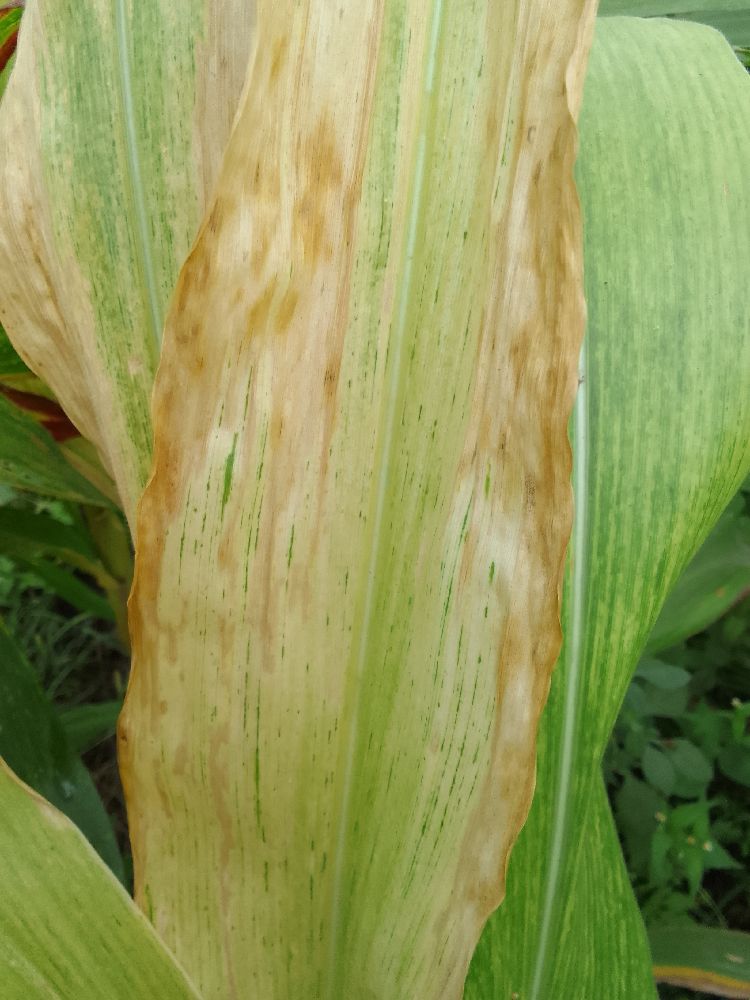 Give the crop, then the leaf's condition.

maize, maize lethal necrosis
